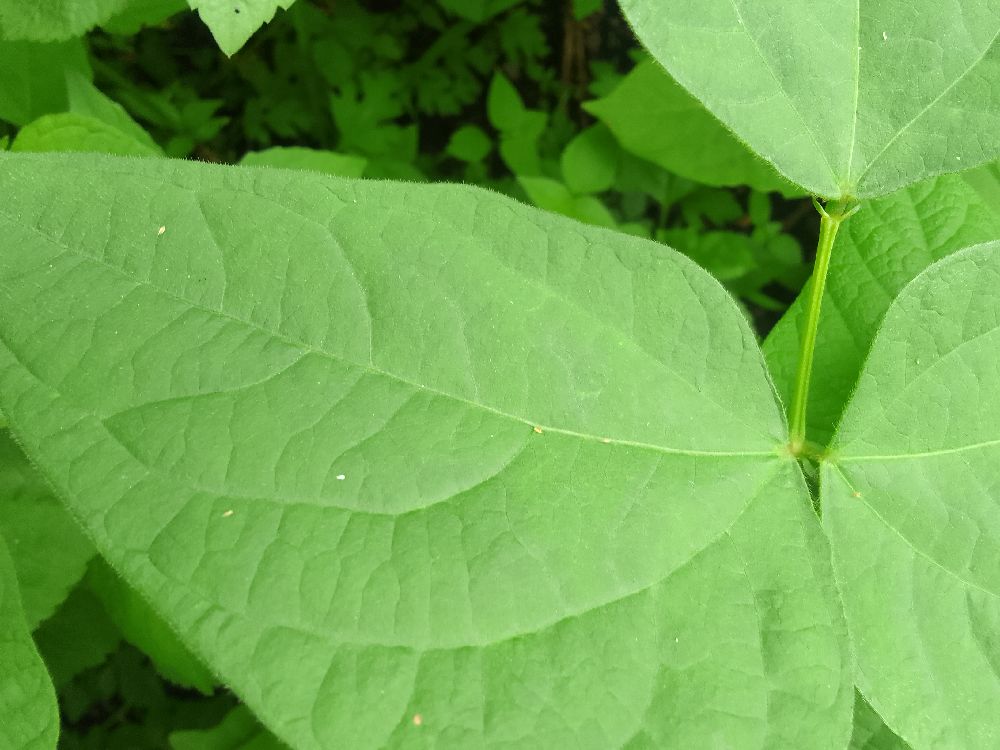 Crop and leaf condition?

common bean, healthy
